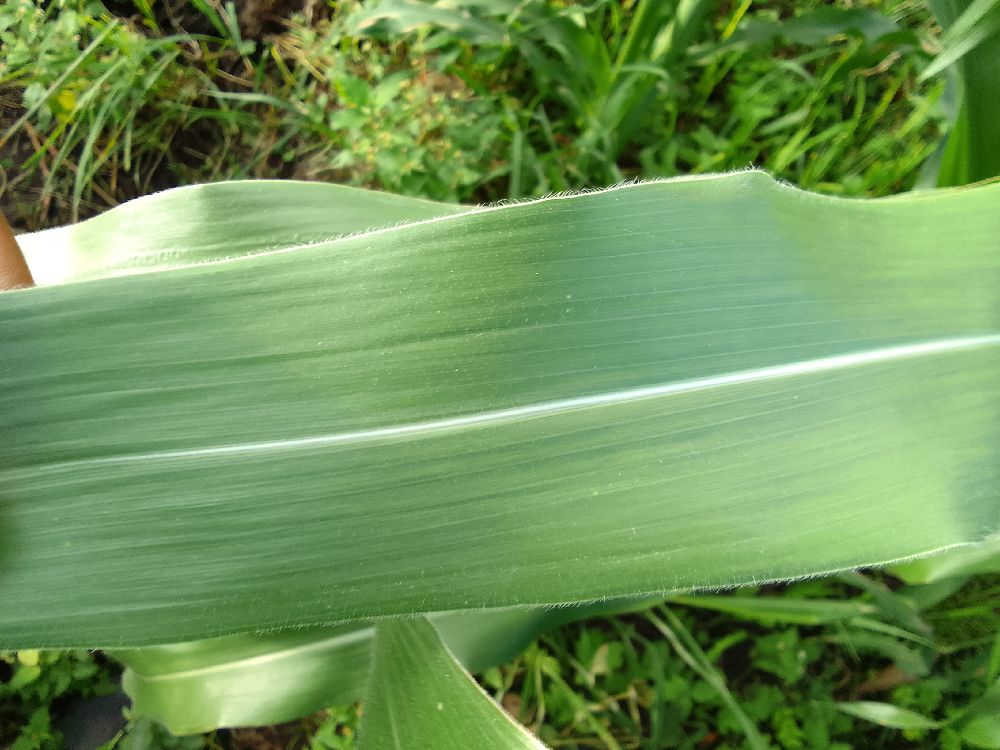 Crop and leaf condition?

maize, healthy
